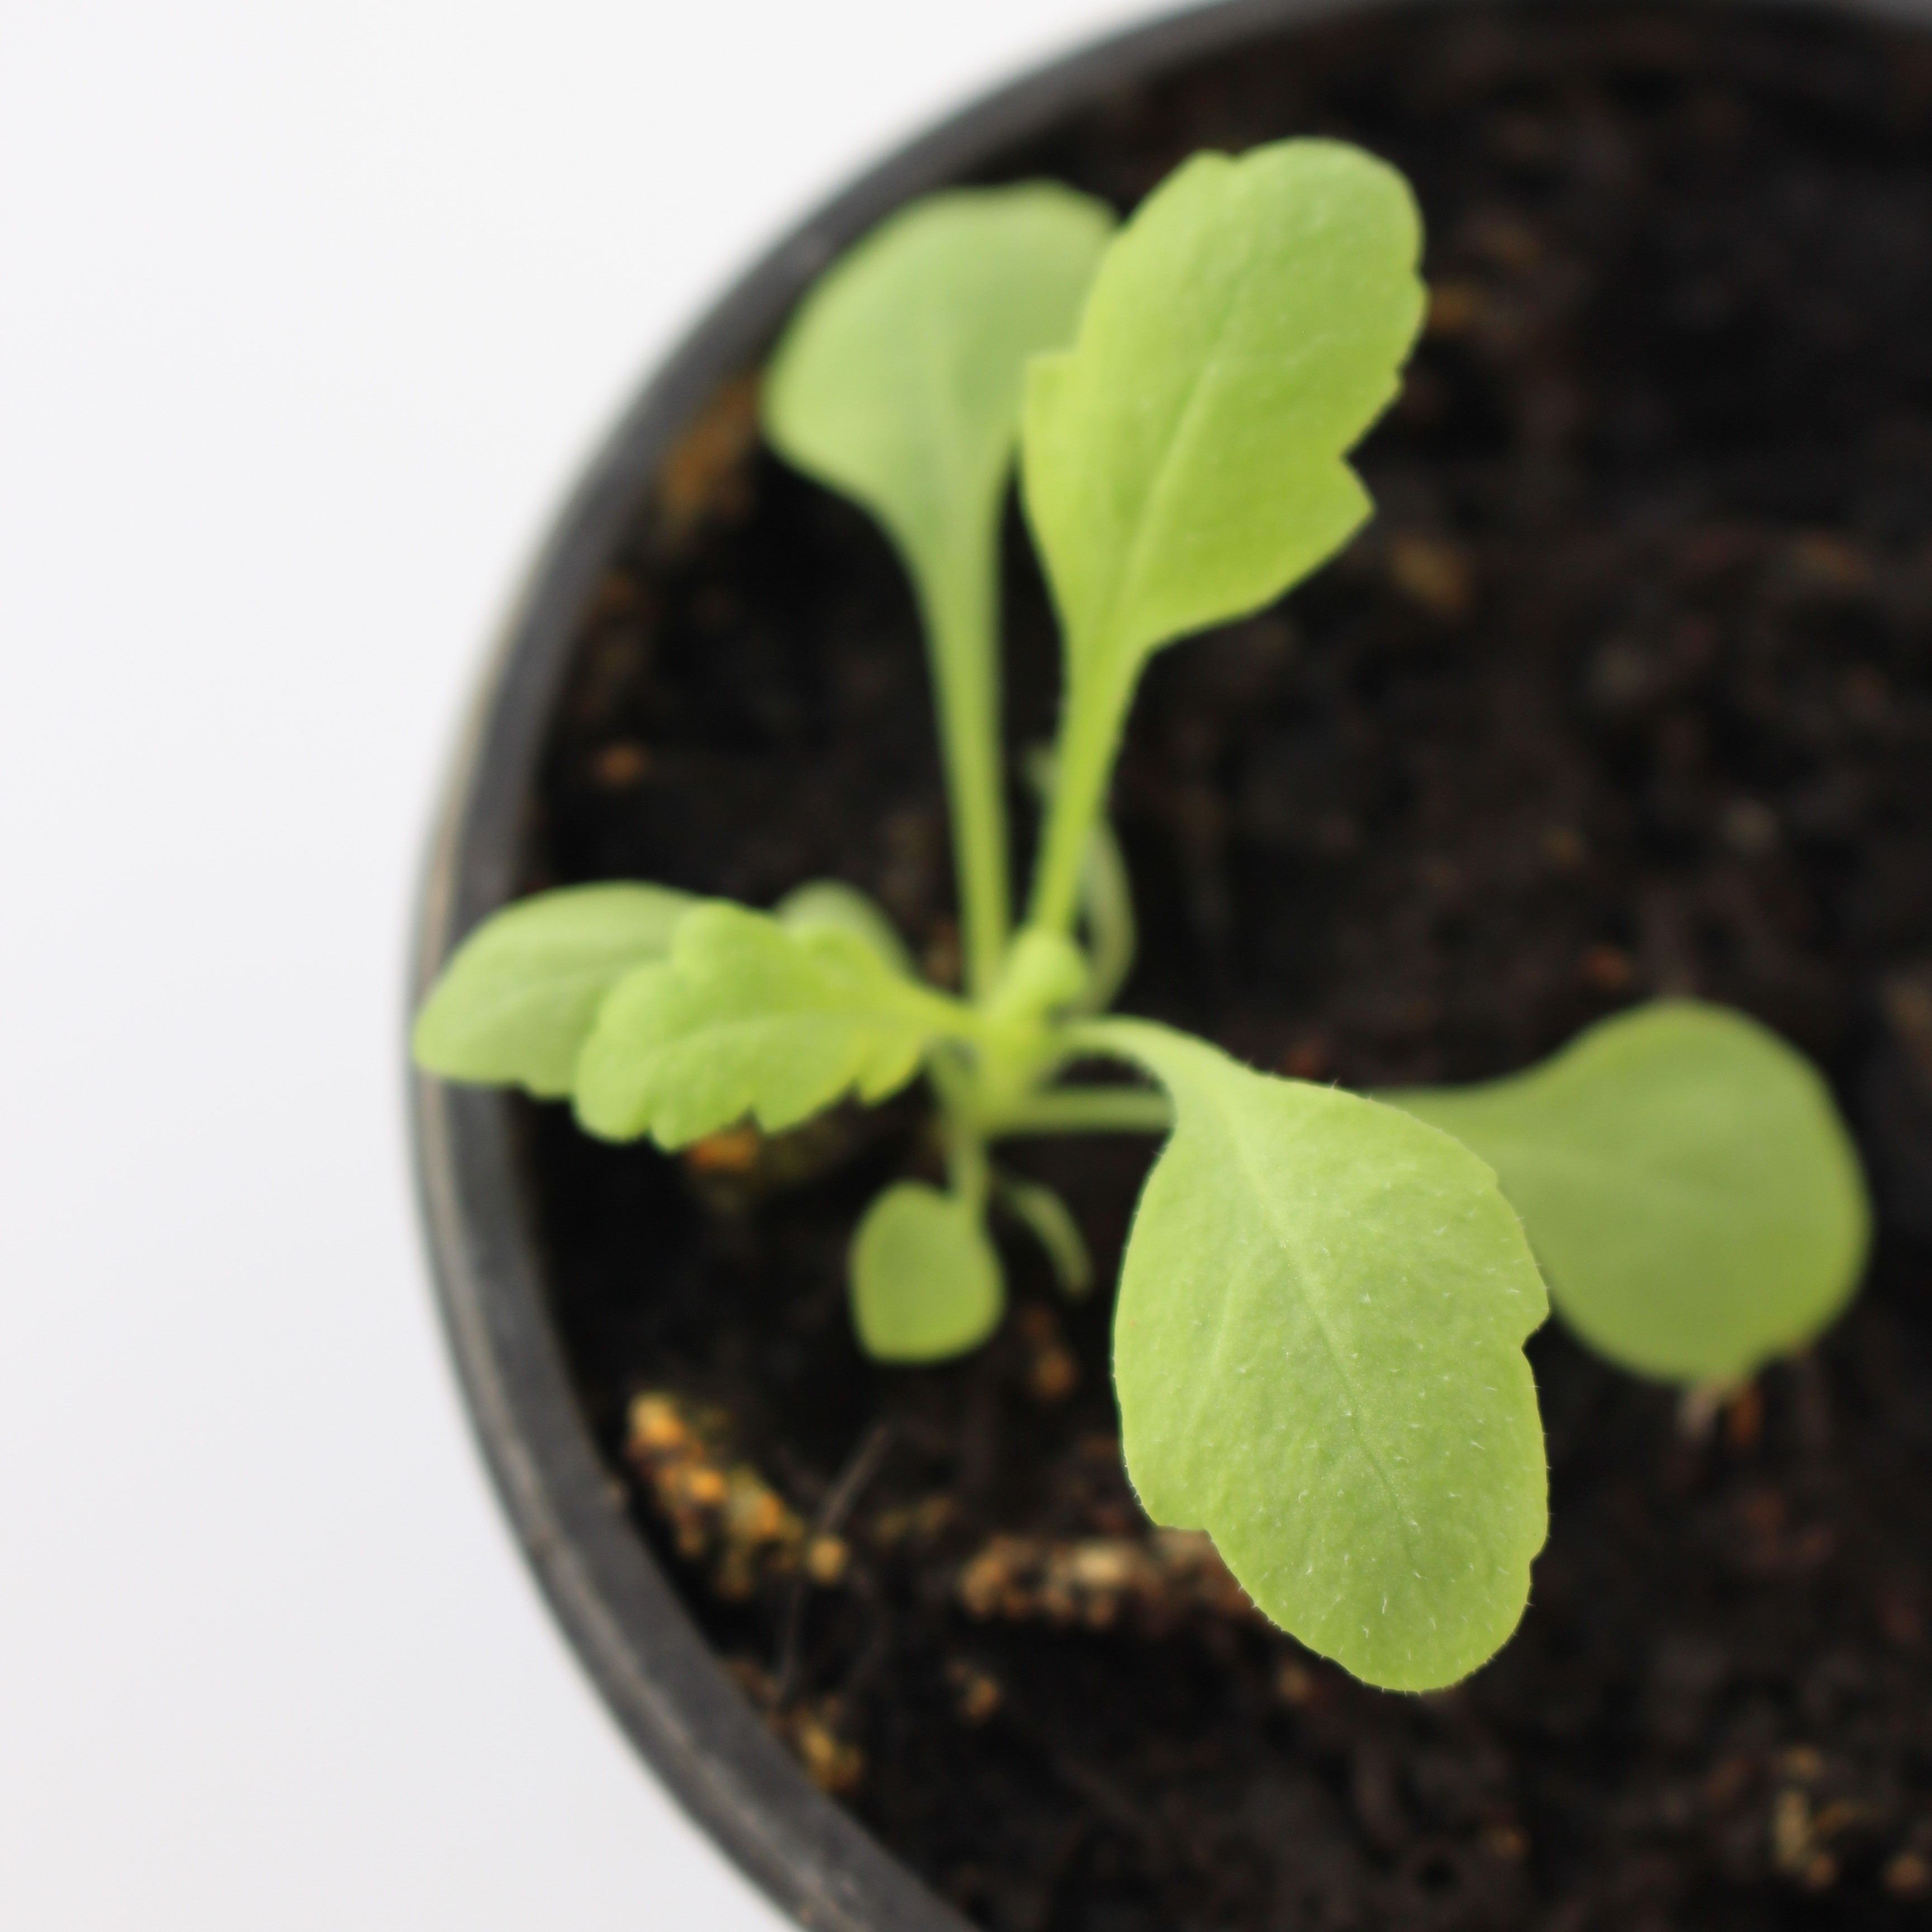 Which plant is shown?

Papaver rhoeas
